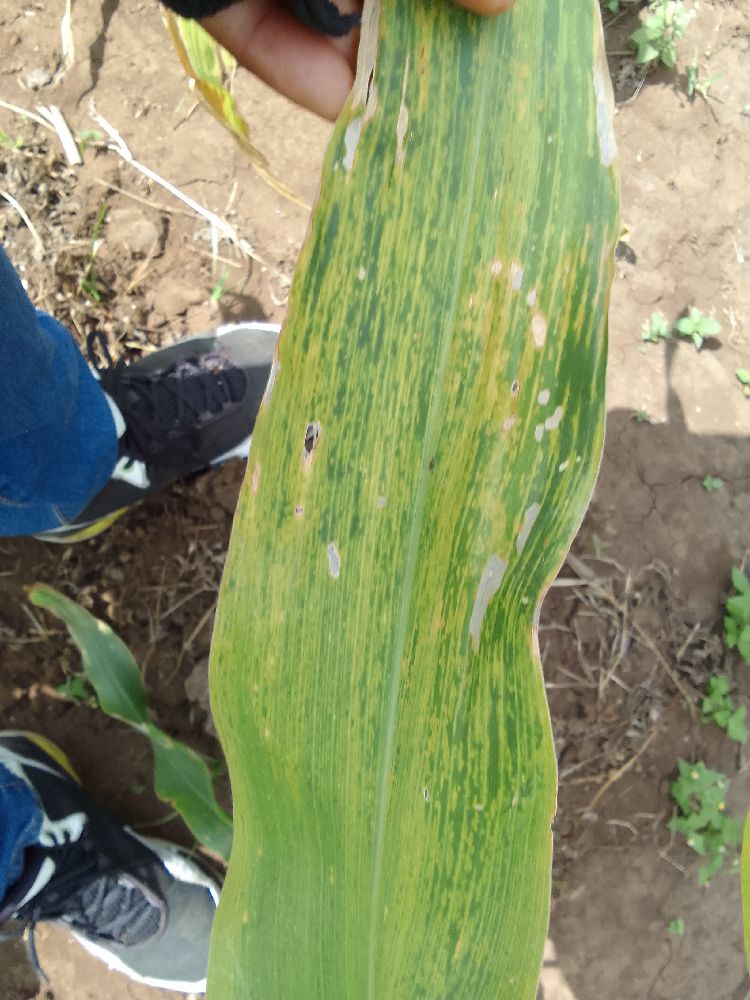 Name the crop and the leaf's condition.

maize, maize lethal necrosis
